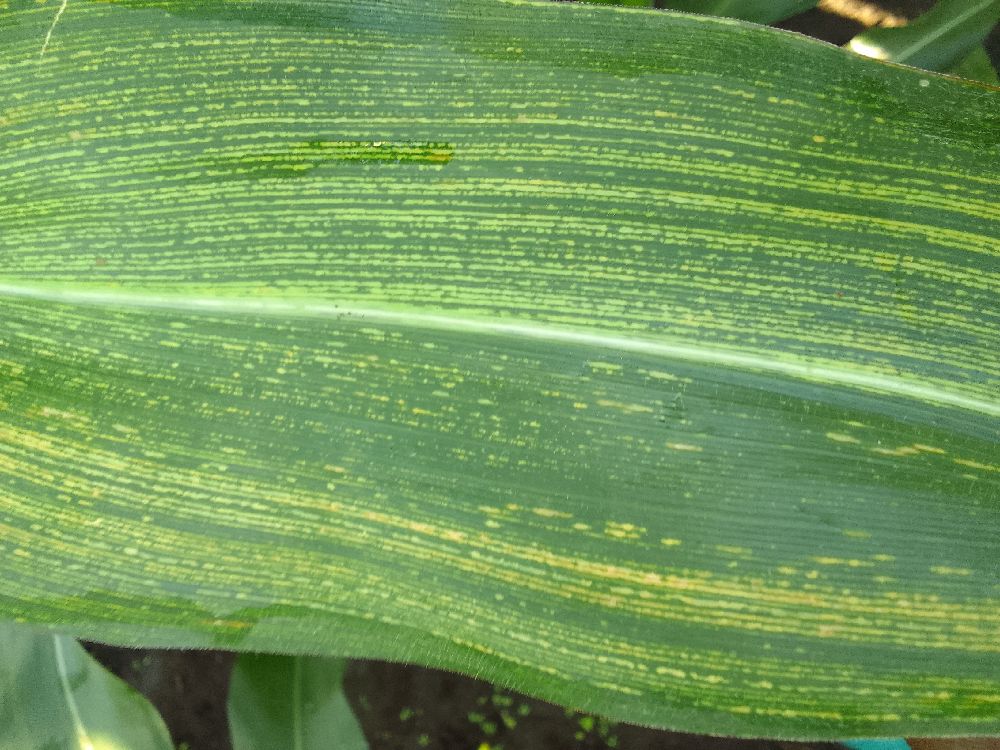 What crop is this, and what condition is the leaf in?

maize, maize streak virus
